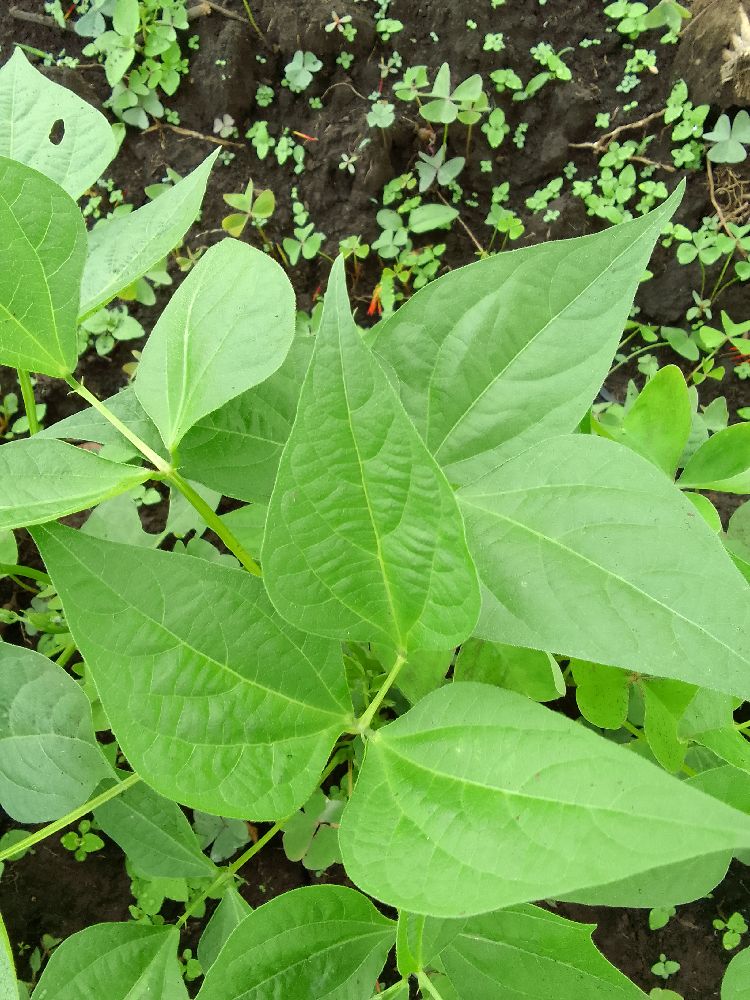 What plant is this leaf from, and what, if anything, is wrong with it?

common bean, healthy
